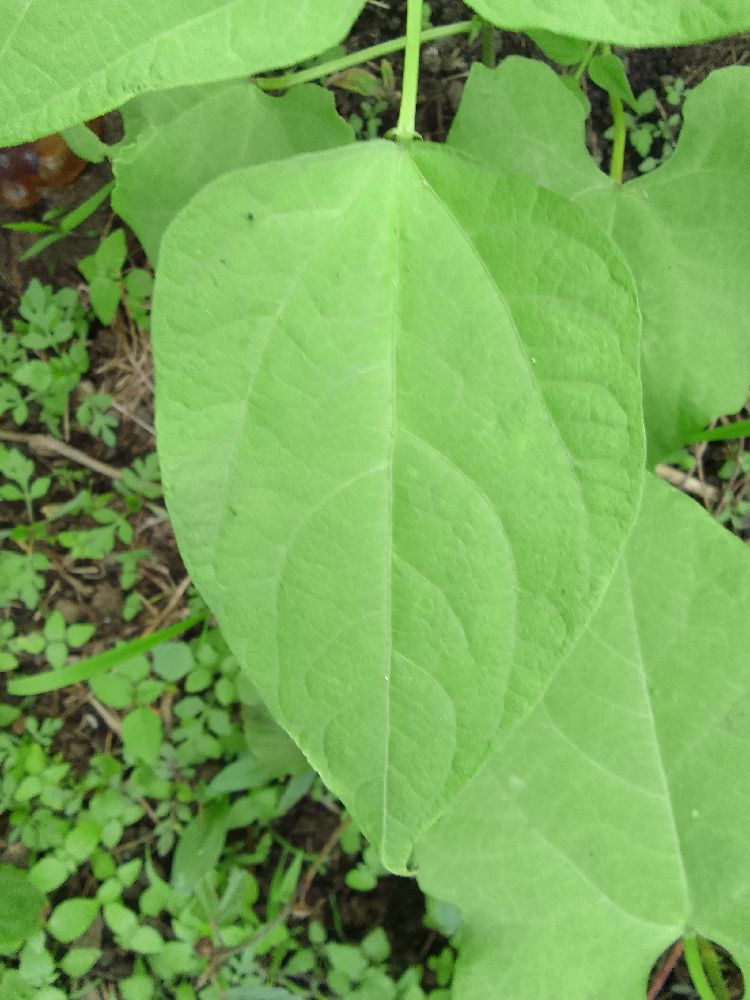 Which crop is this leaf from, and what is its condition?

common bean, healthy
